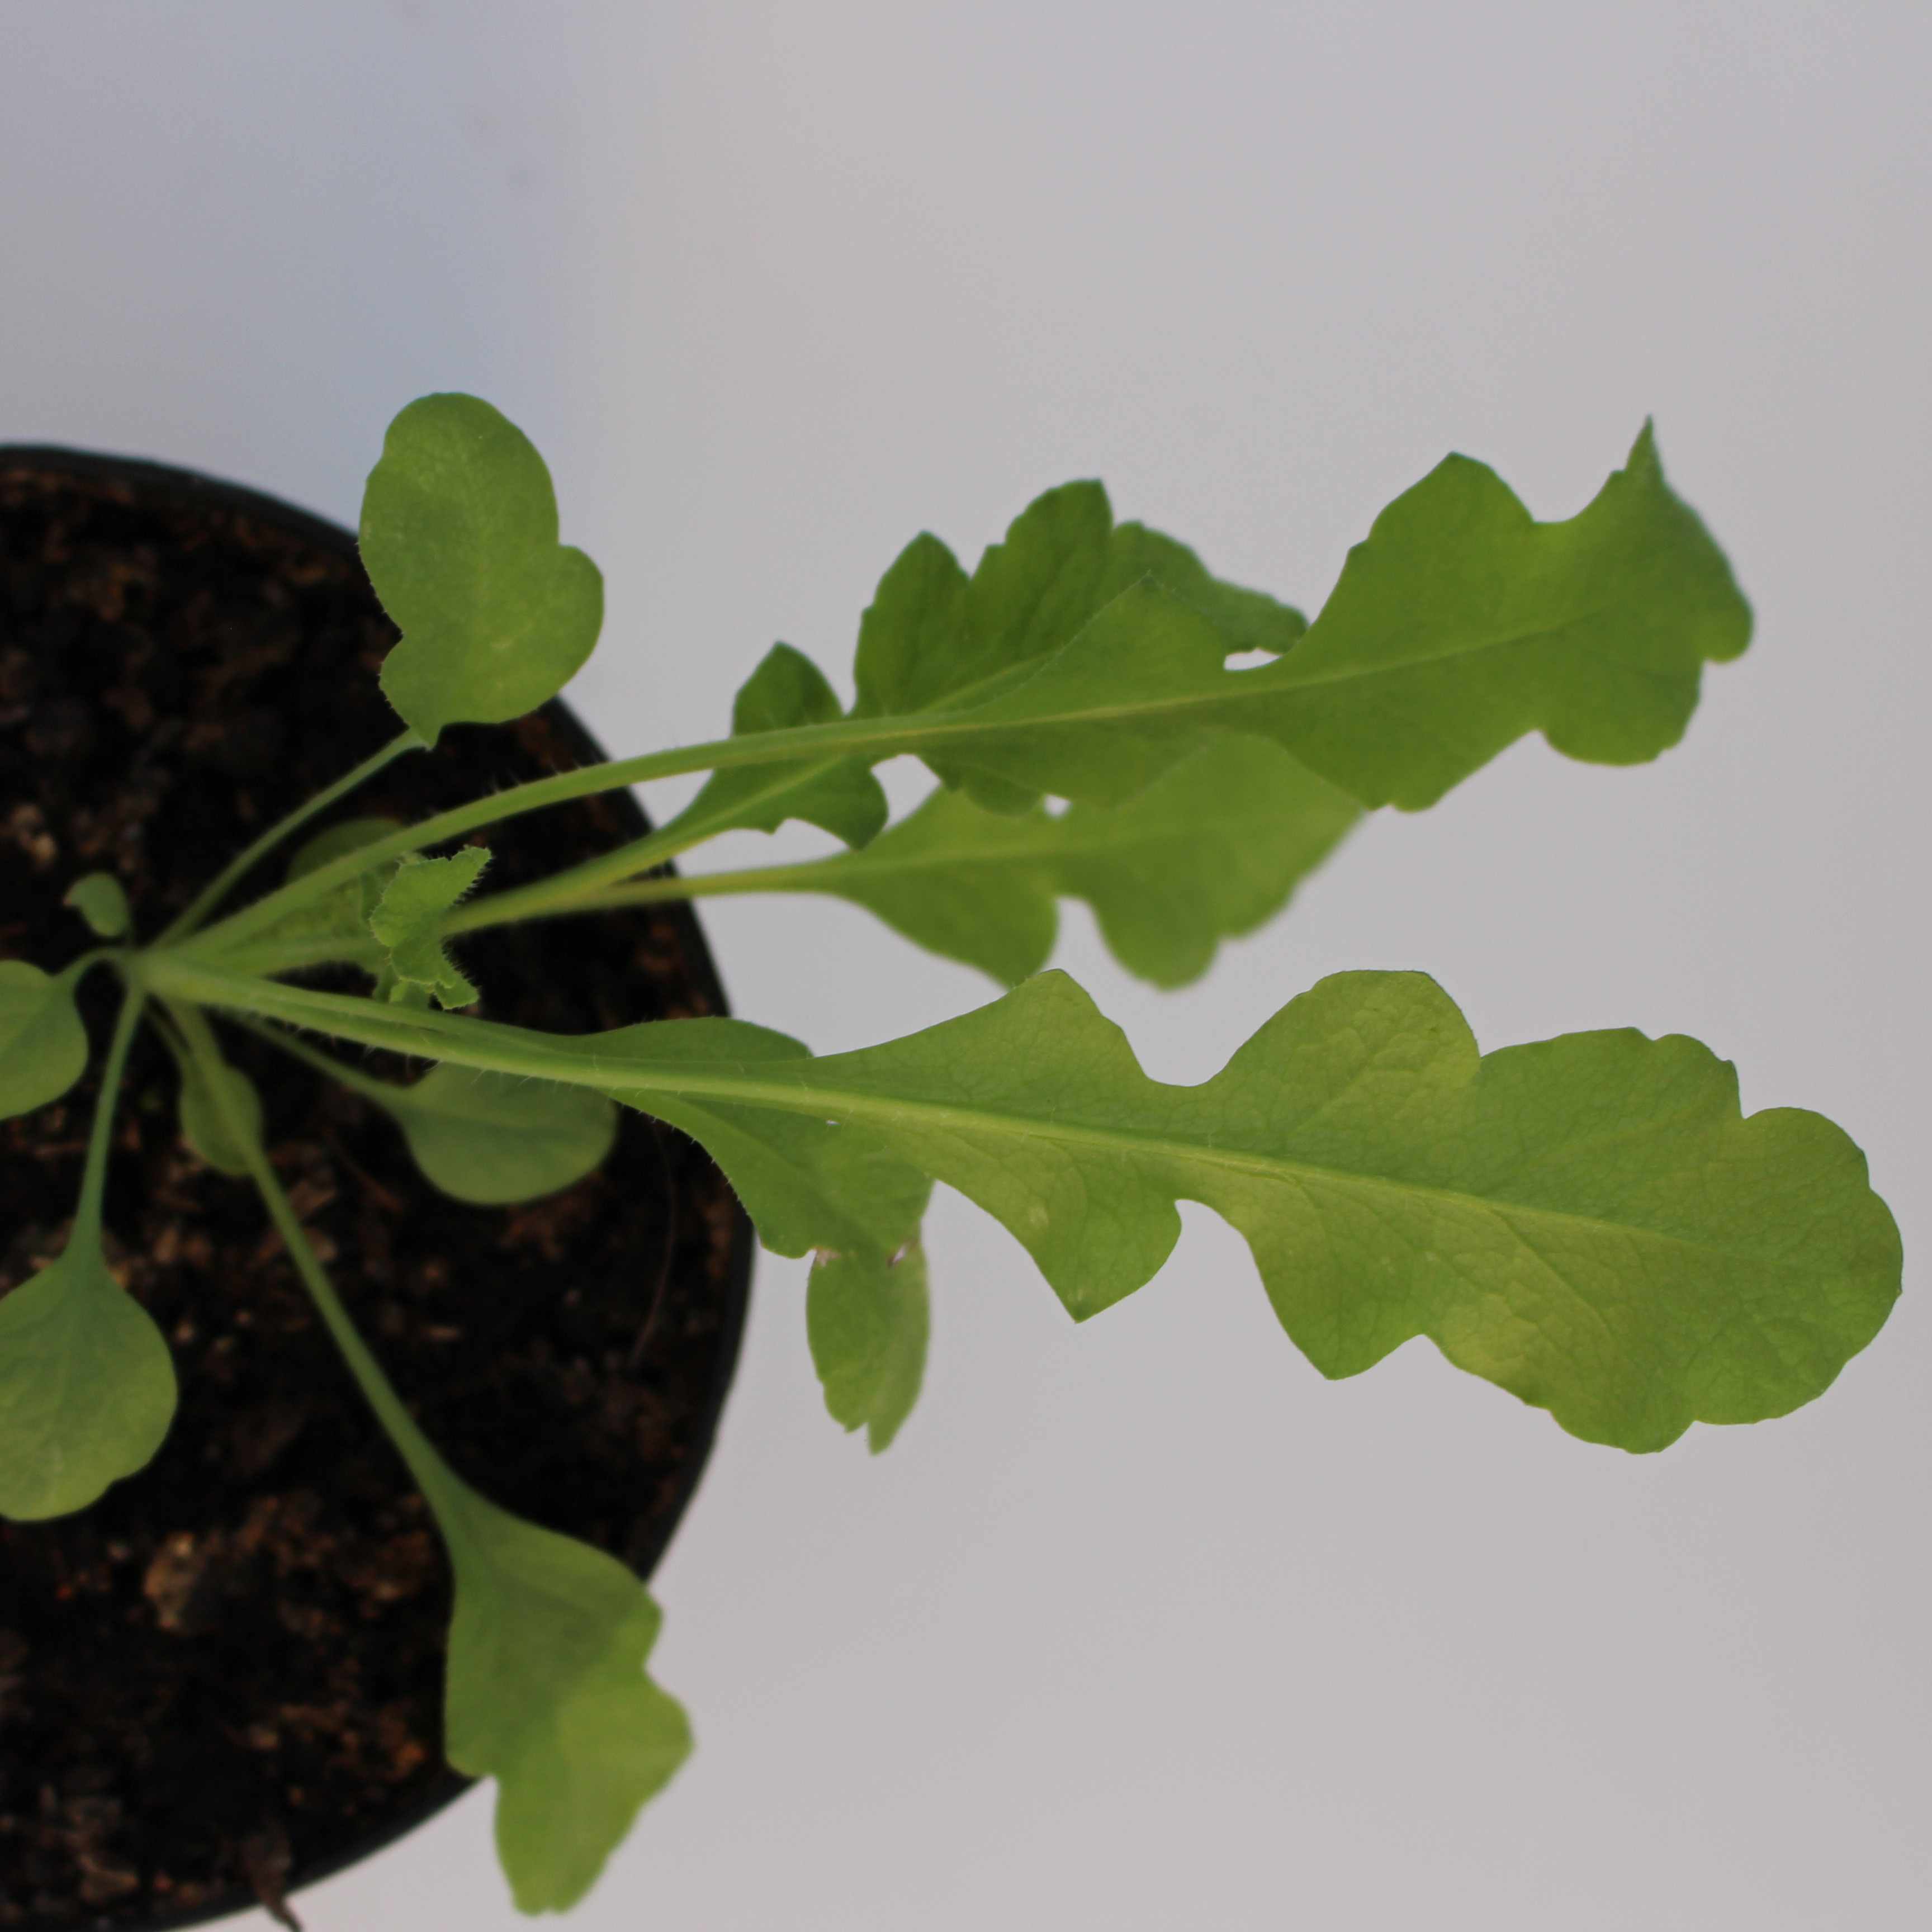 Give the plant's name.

Papaver rhoeas
